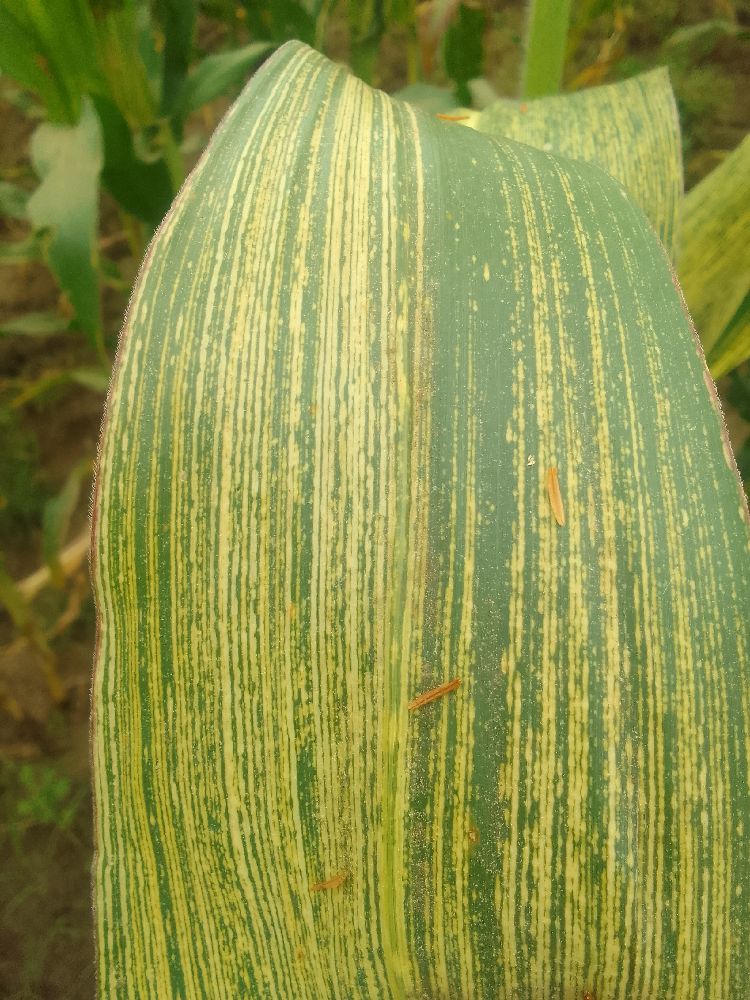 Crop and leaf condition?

maize, maize streak virus
